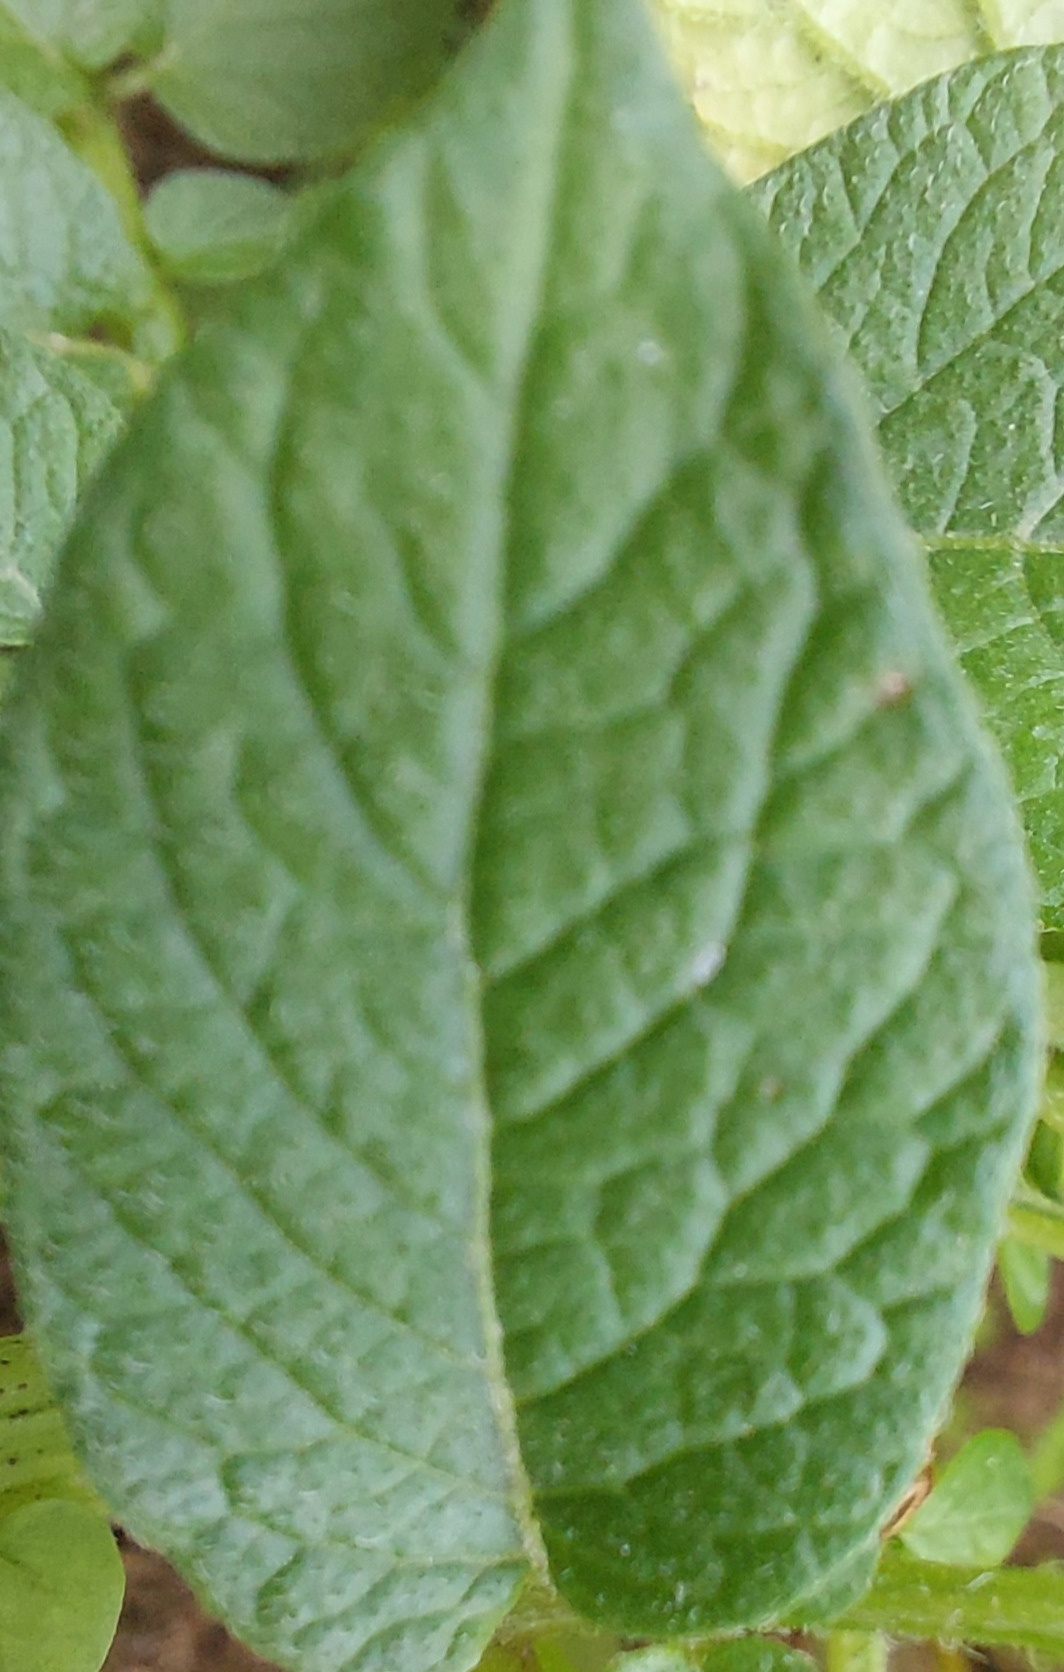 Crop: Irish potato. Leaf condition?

healthy
